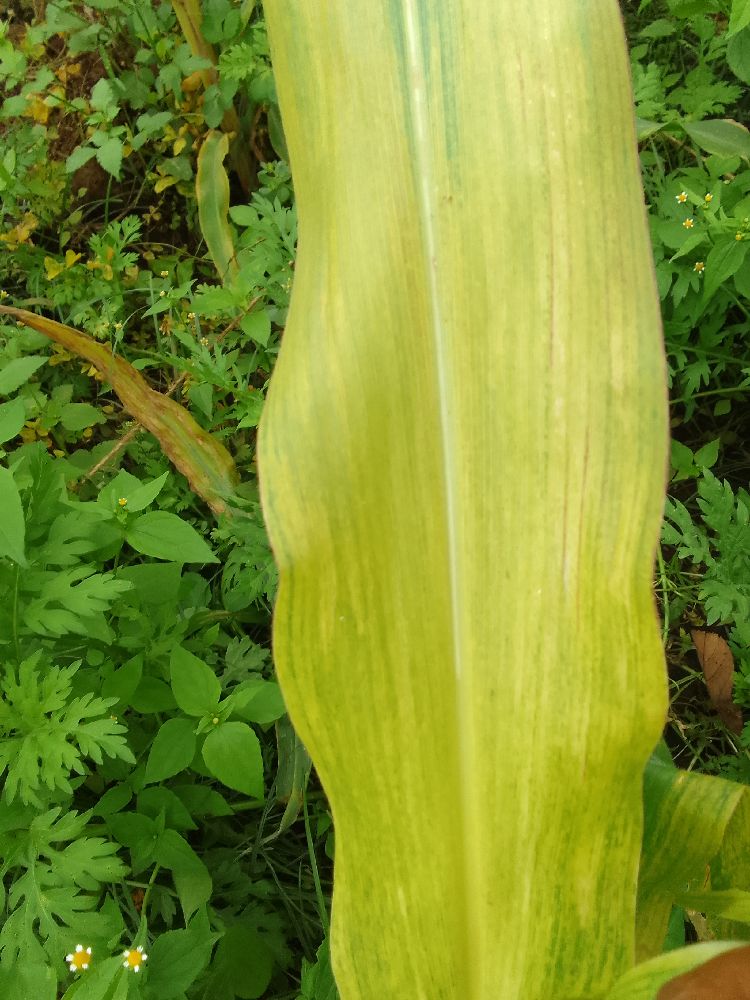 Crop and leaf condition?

maize, maize lethal necrosis
